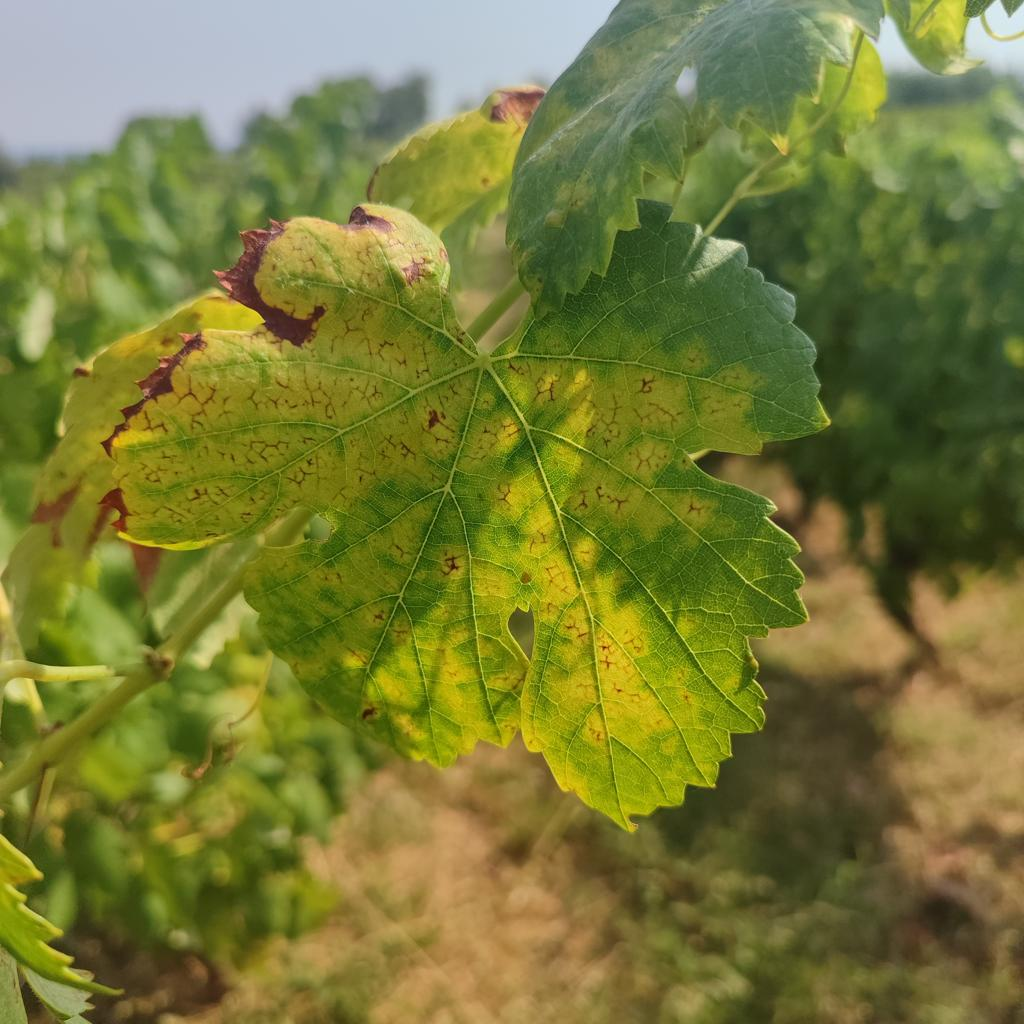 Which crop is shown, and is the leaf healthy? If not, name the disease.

grapevine, esca complex
